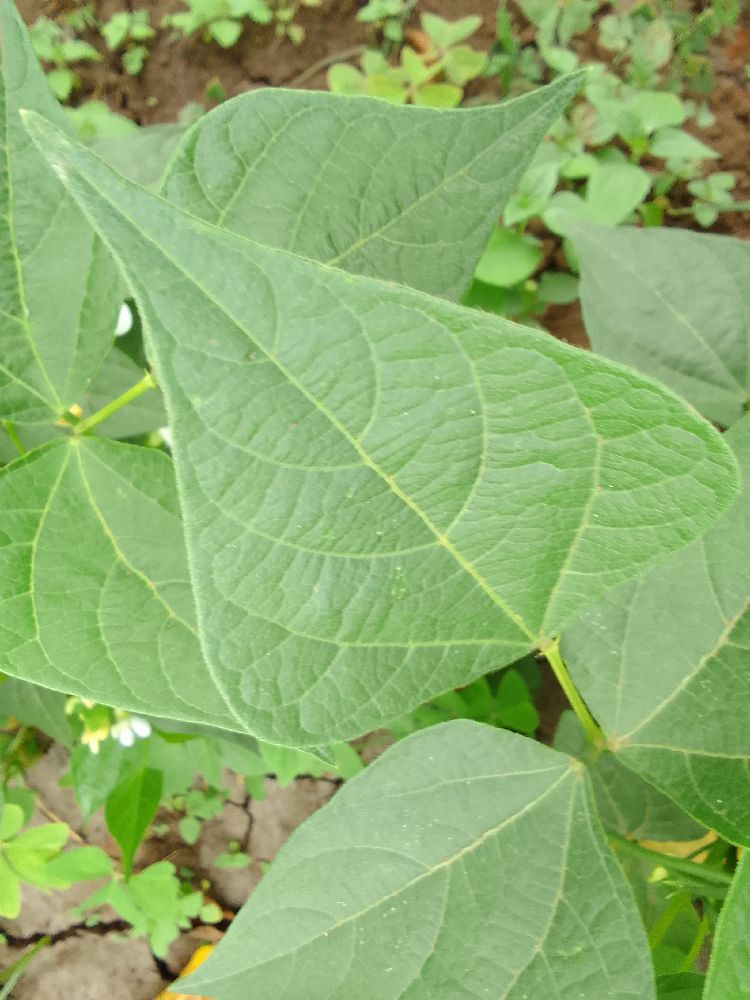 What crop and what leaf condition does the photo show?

common bean, healthy
